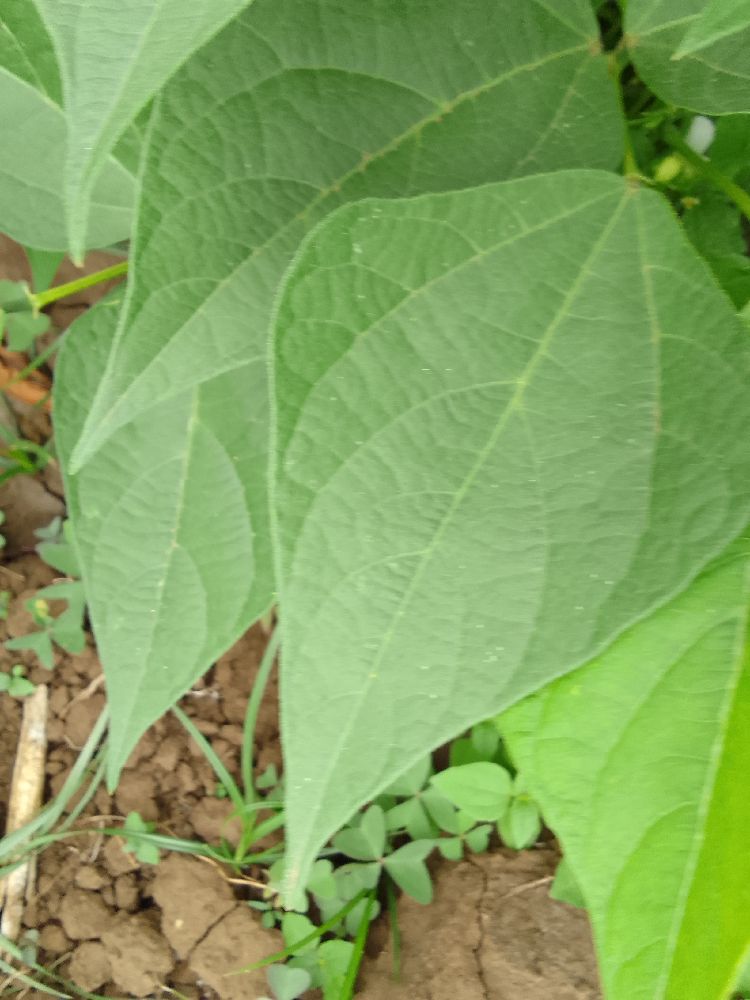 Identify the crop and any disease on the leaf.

common bean, healthy
